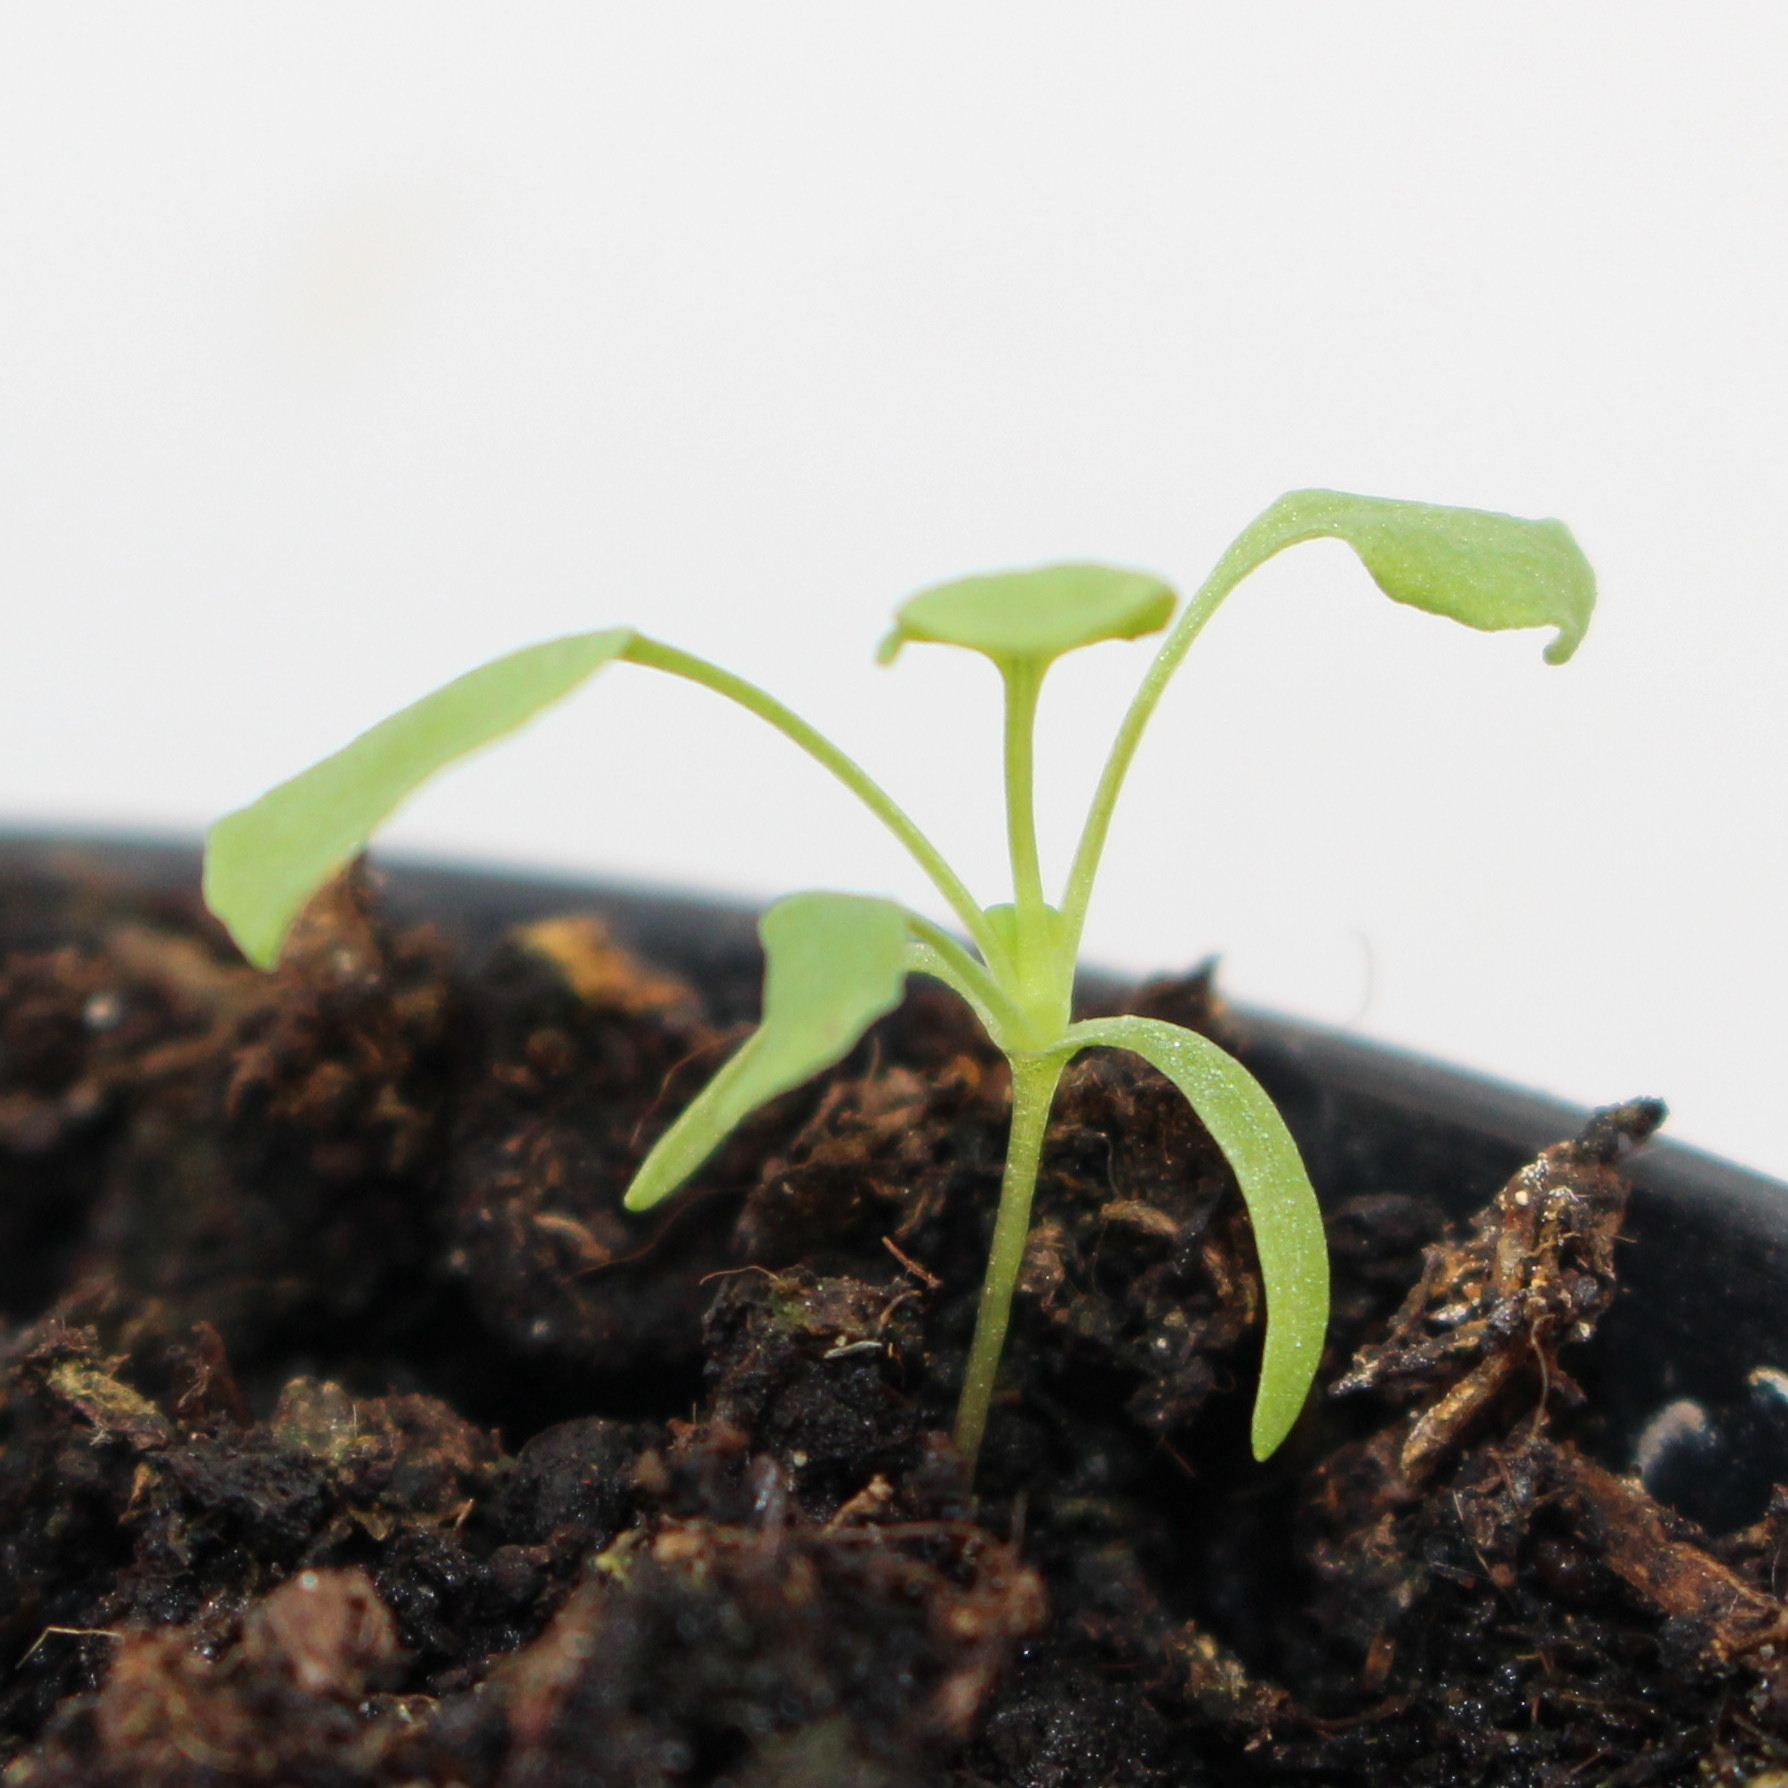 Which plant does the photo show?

Papaver rhoeas
